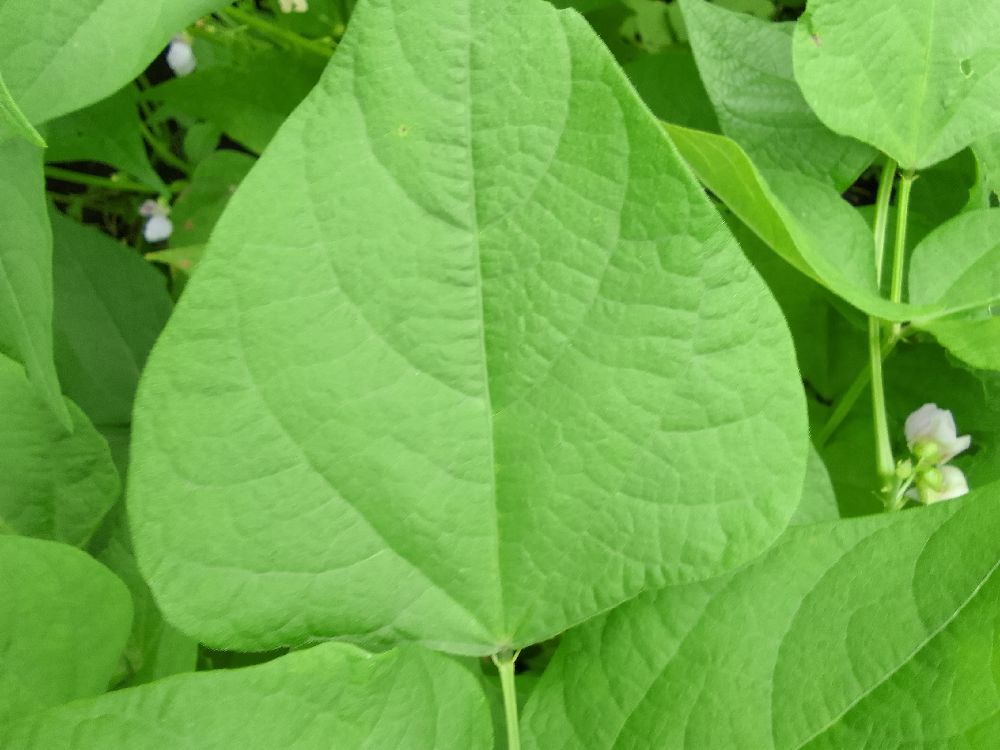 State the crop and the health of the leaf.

common bean, healthy
